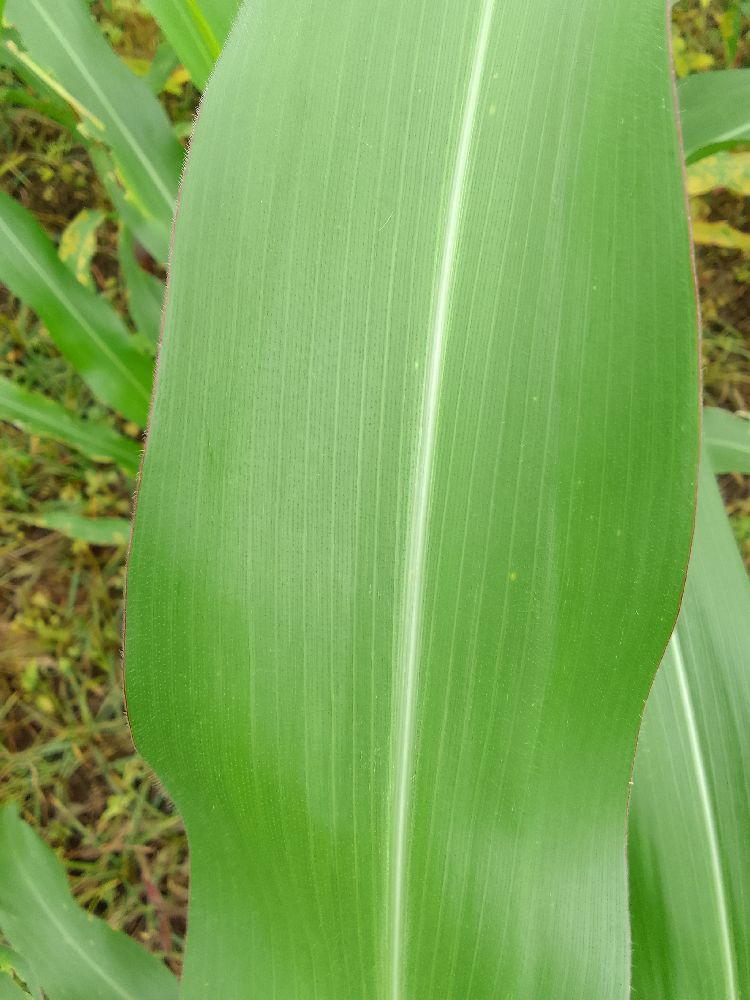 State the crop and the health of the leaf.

maize, healthy
